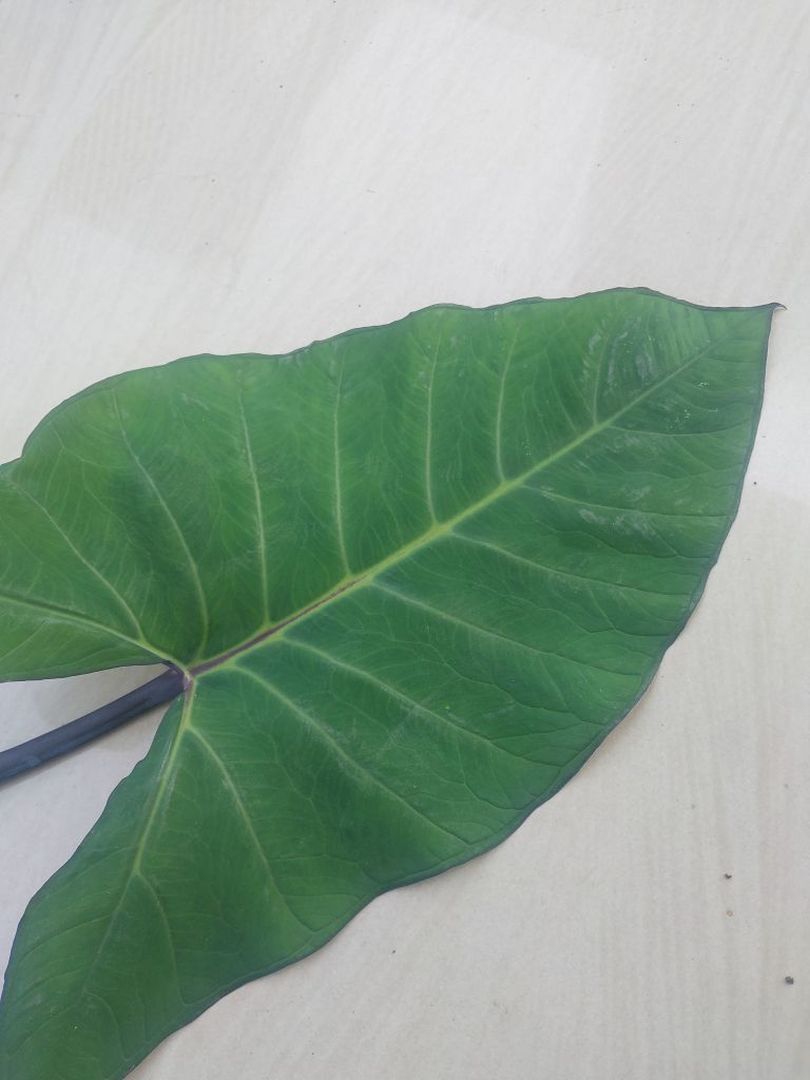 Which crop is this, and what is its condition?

taro, healthy
